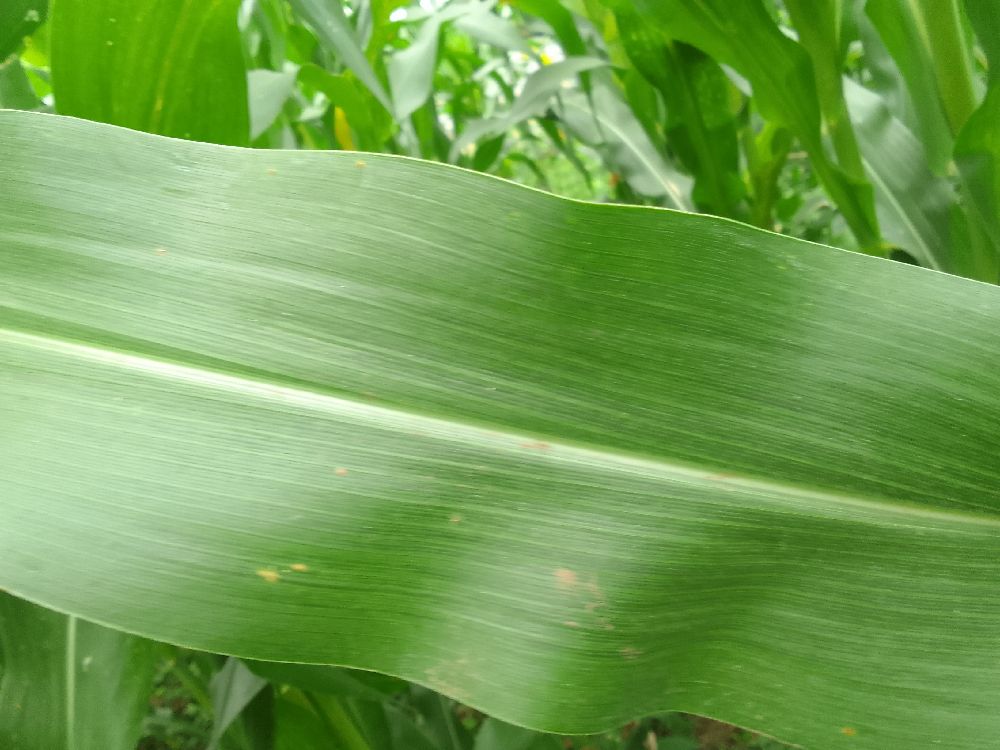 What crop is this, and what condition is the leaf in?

maize, healthy
